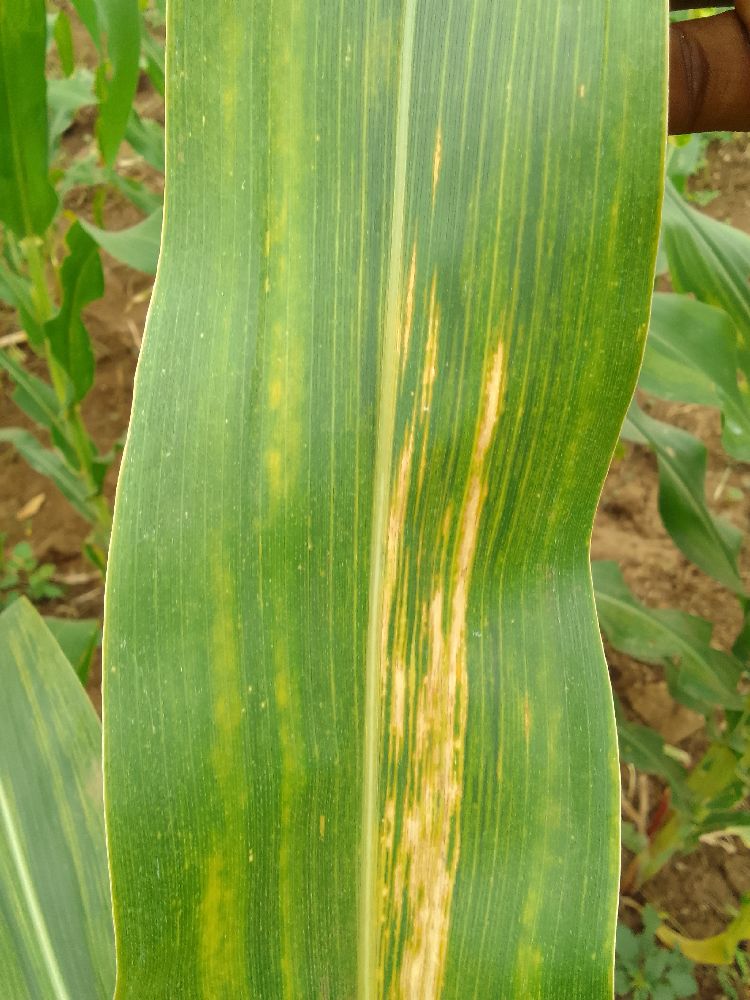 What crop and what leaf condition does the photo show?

maize, maize lethal necrosis
